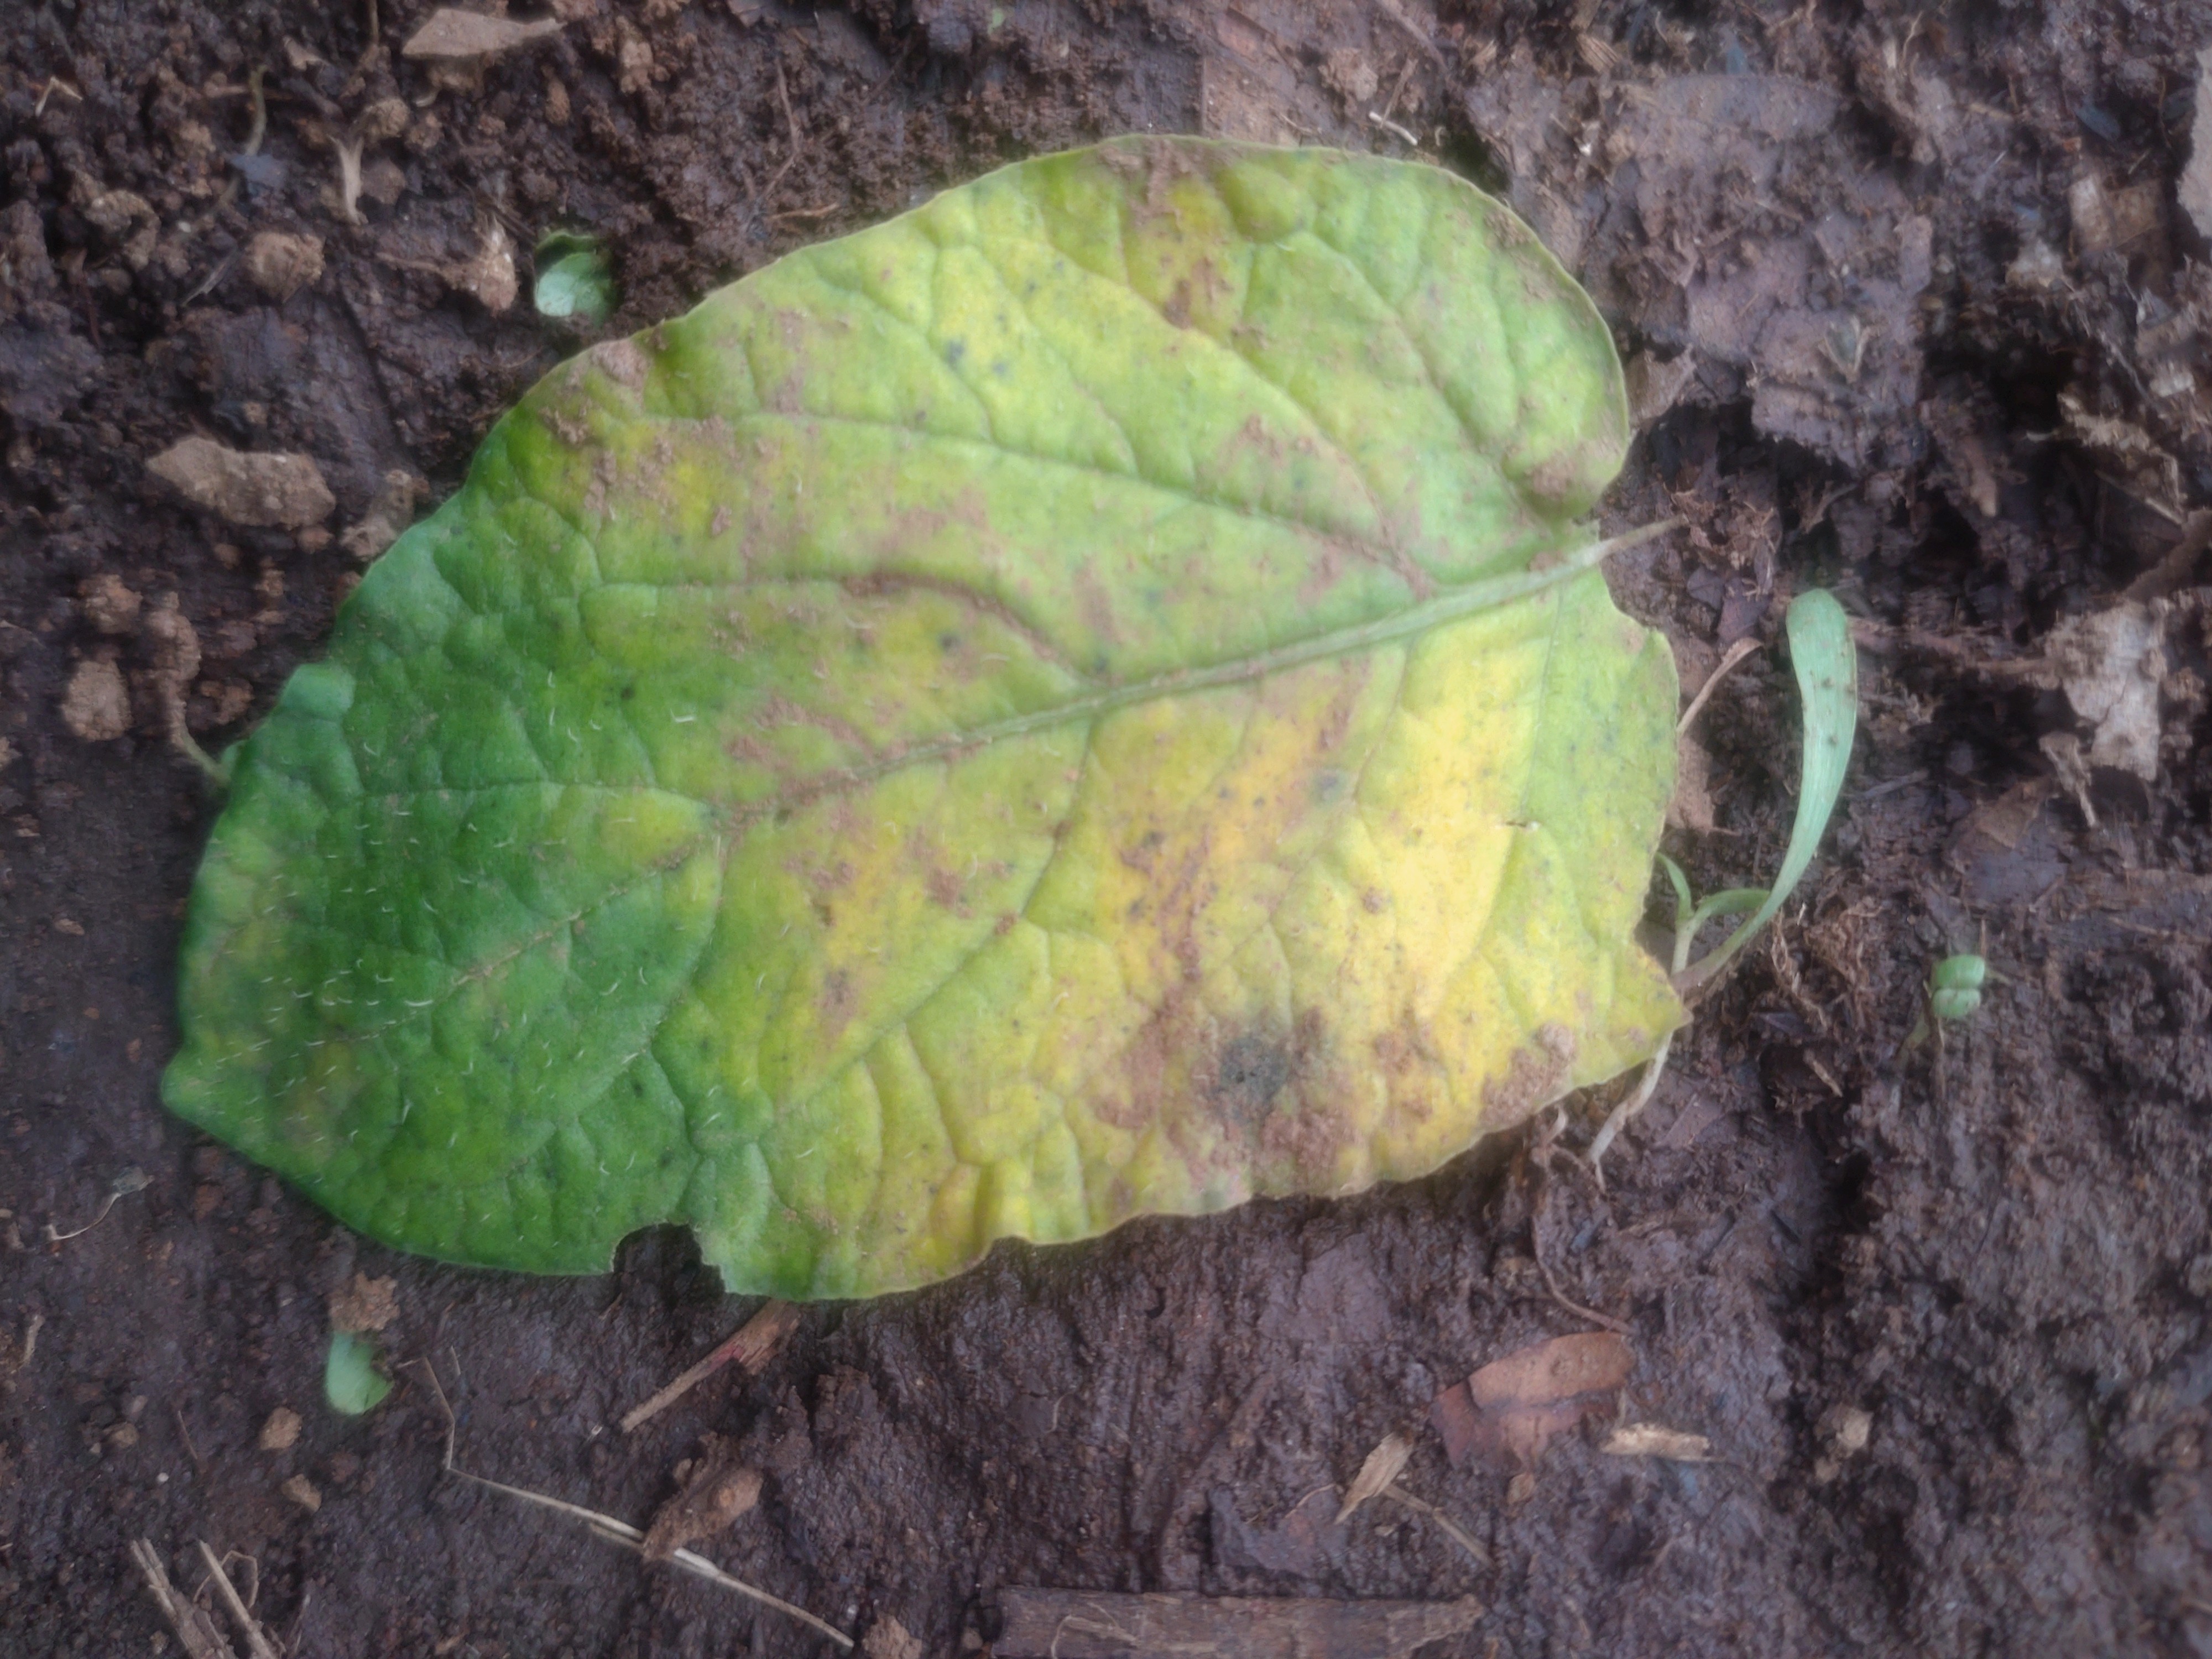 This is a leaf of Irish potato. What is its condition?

late blight
